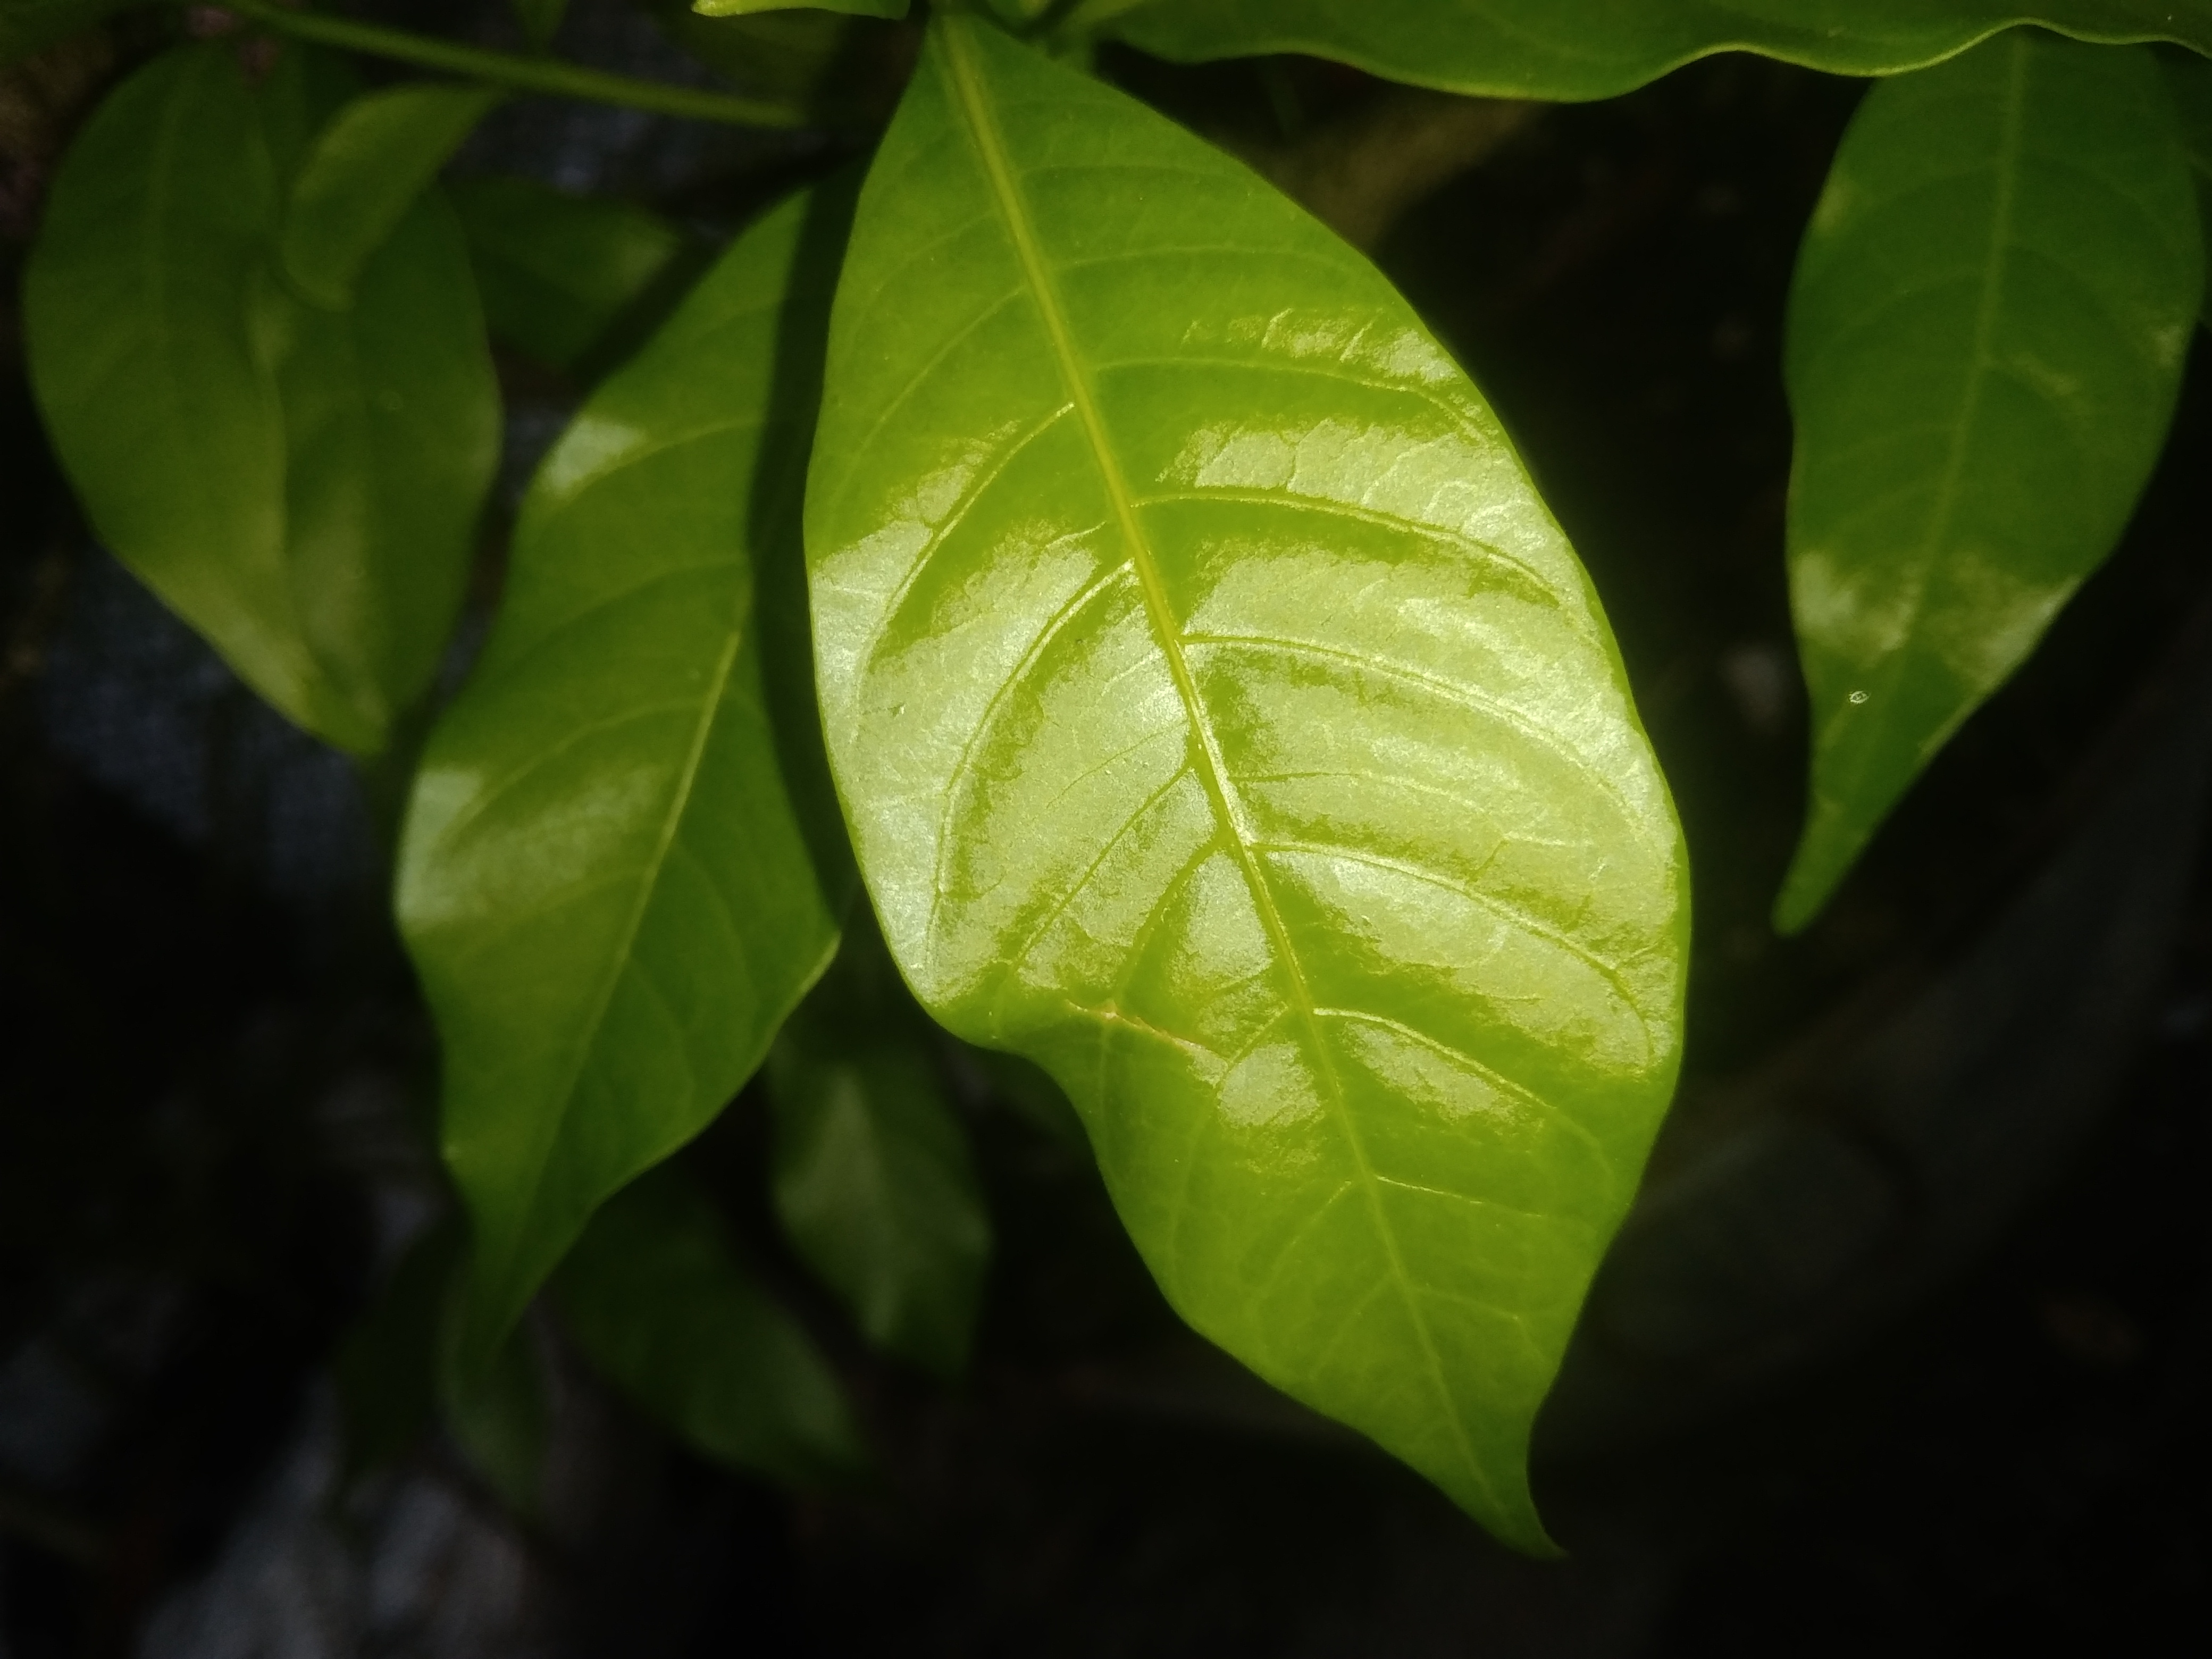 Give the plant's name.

togor
